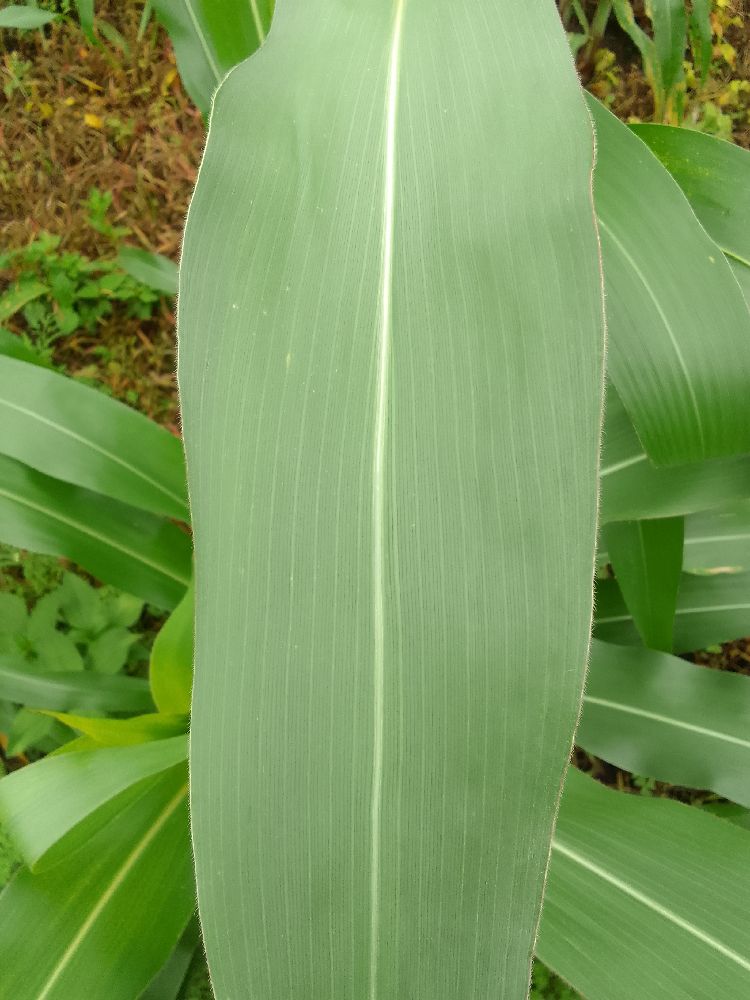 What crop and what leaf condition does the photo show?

maize, healthy
